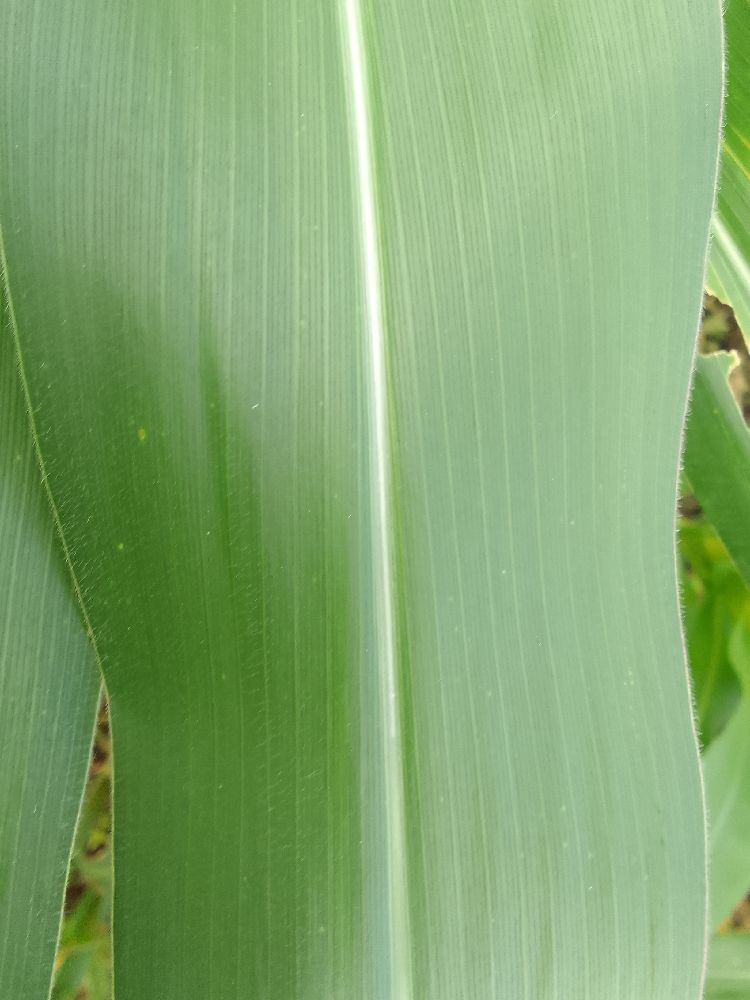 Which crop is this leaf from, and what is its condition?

maize, healthy
